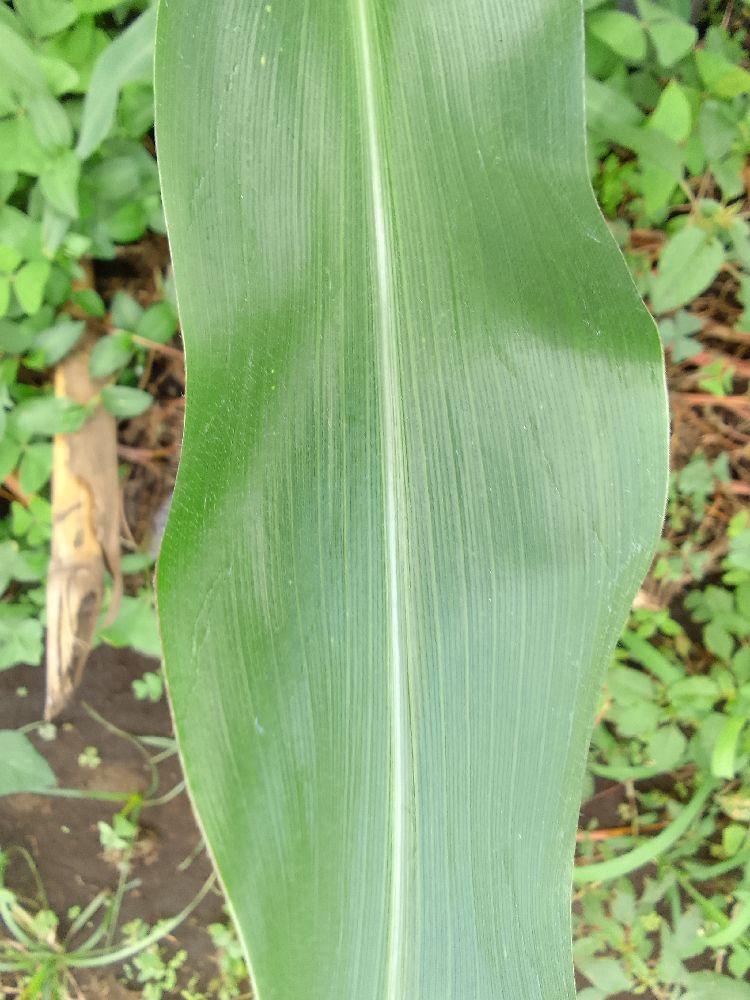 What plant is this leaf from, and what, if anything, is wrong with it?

maize, healthy
